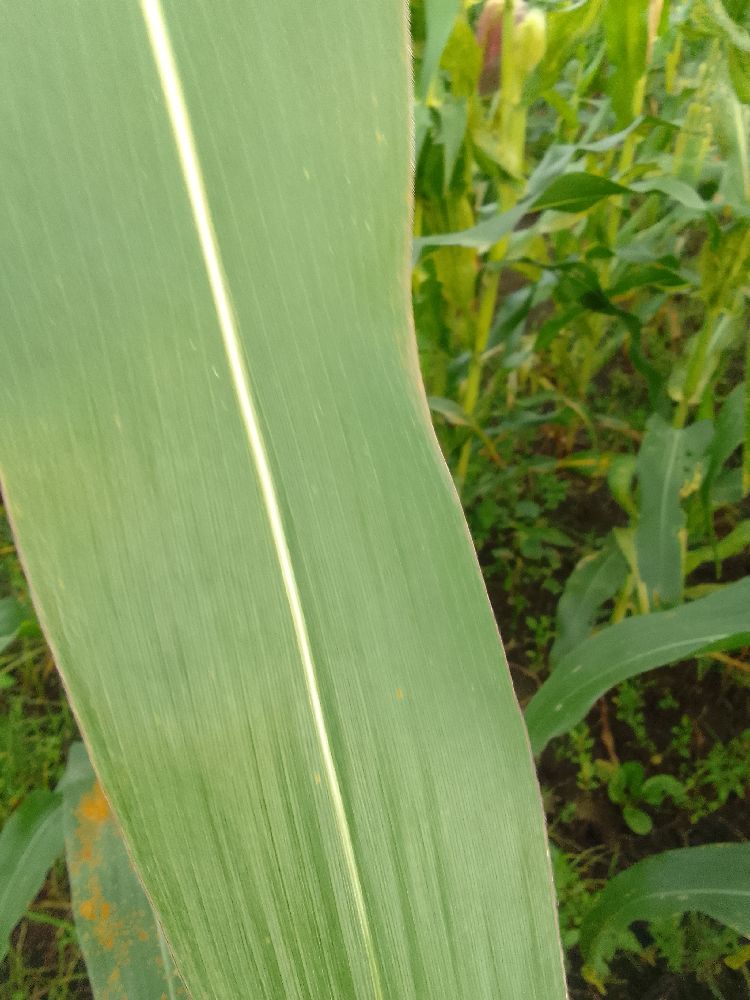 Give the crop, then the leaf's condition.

maize, healthy
